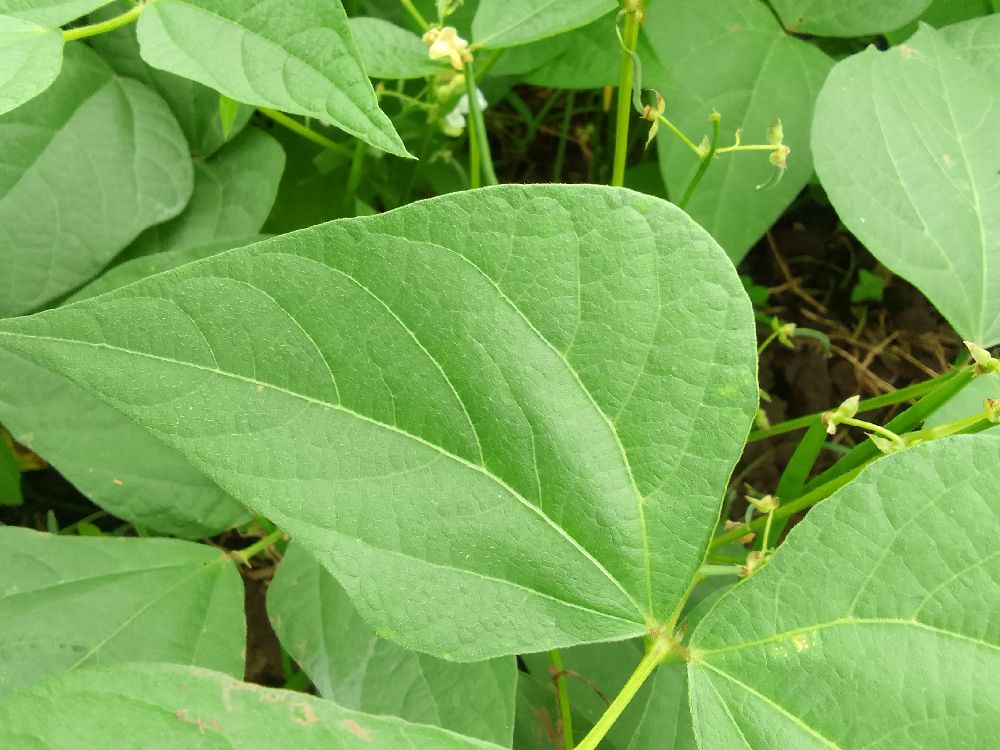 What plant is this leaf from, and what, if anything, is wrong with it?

common bean, healthy
